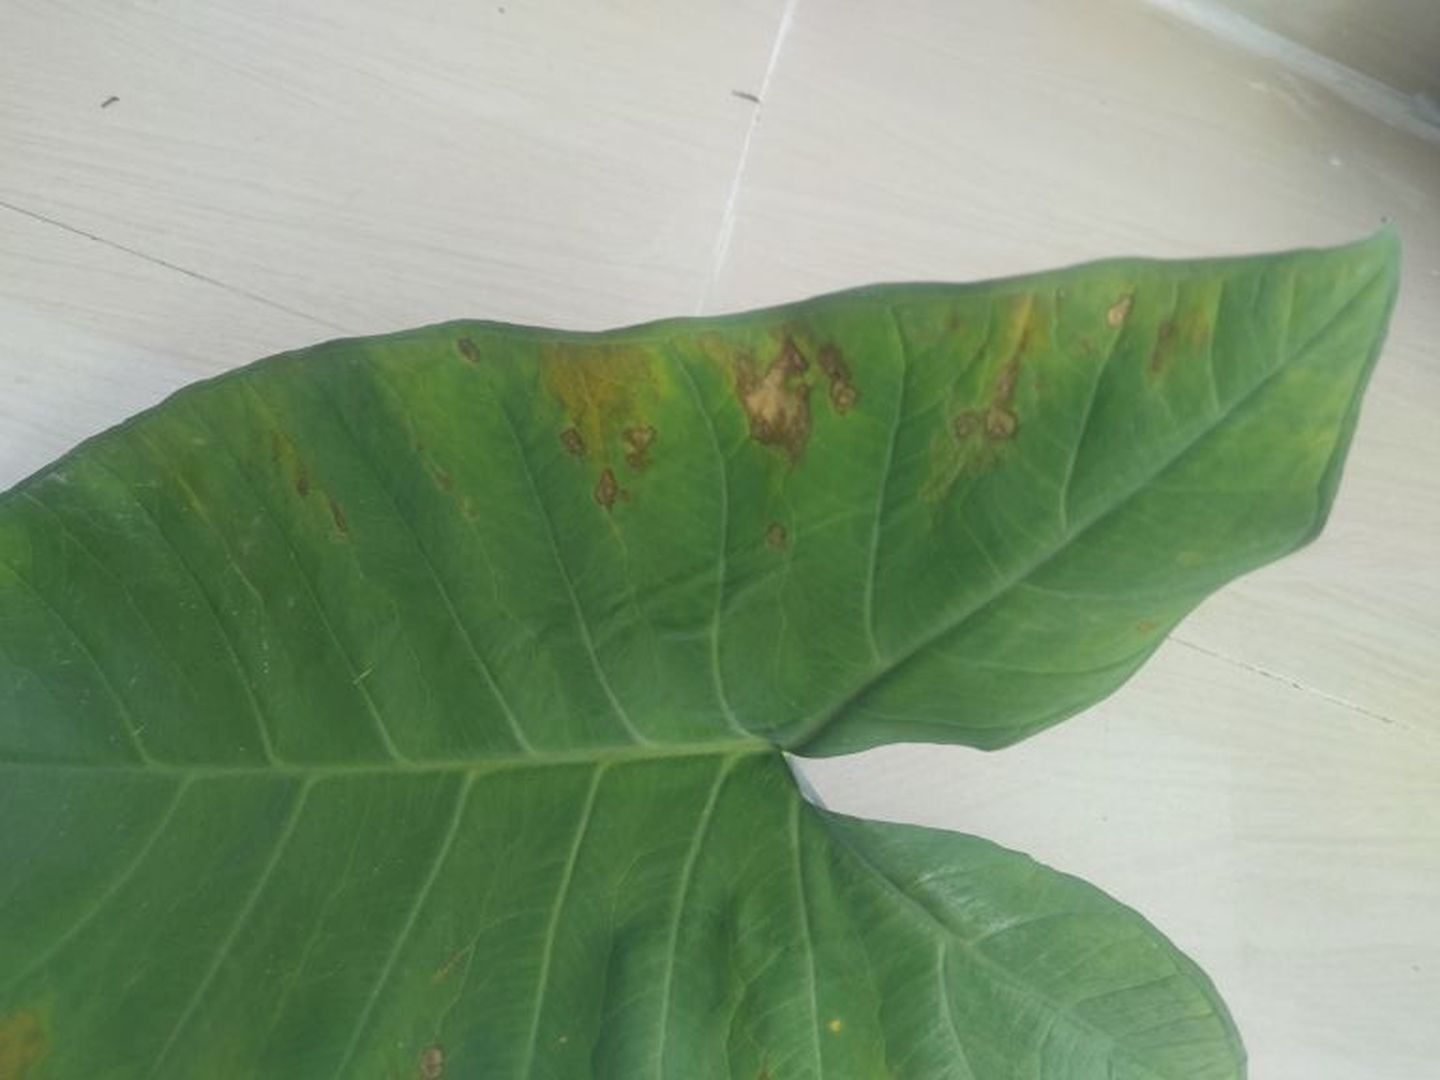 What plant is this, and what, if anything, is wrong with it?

taro, leaf blight
